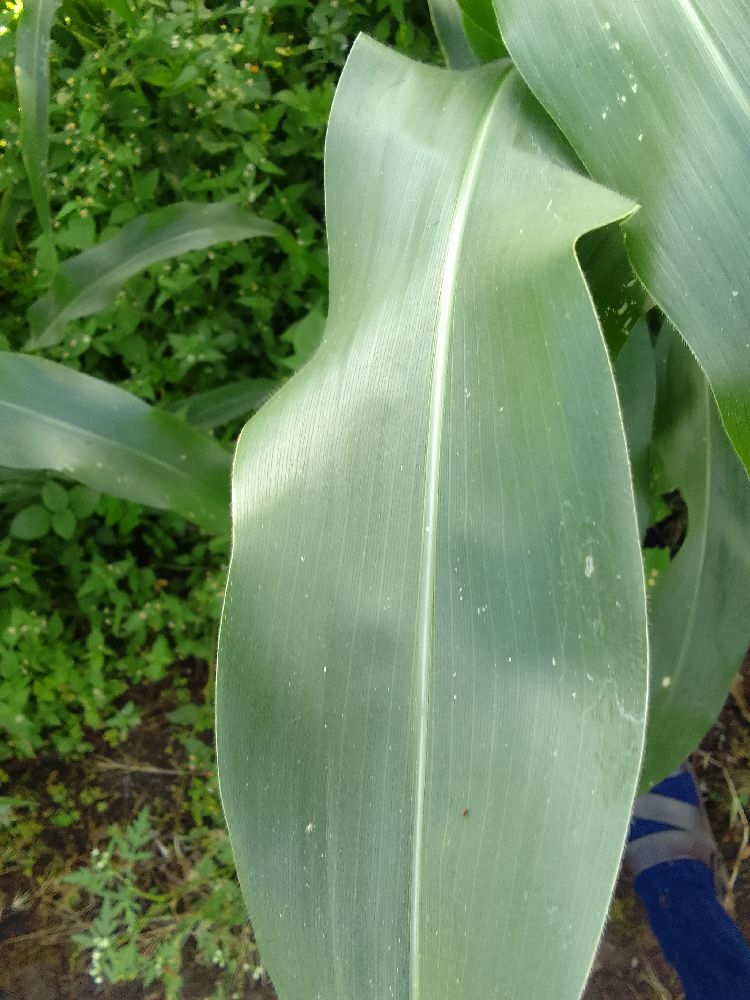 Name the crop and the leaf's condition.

maize, healthy
